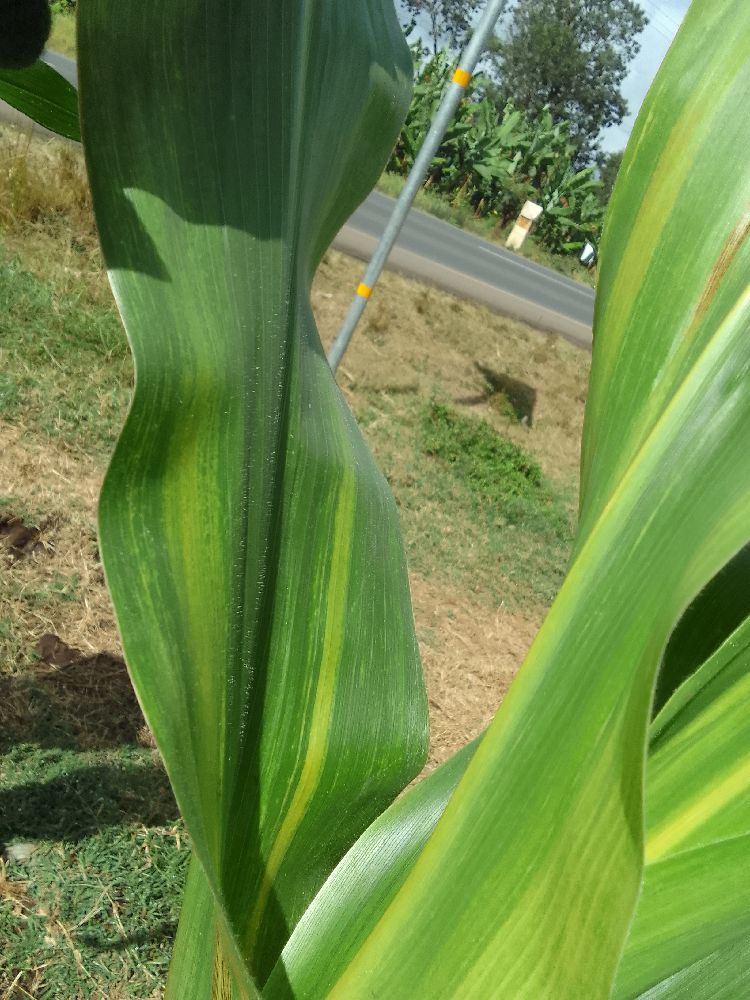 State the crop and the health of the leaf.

maize, maize lethal necrosis
